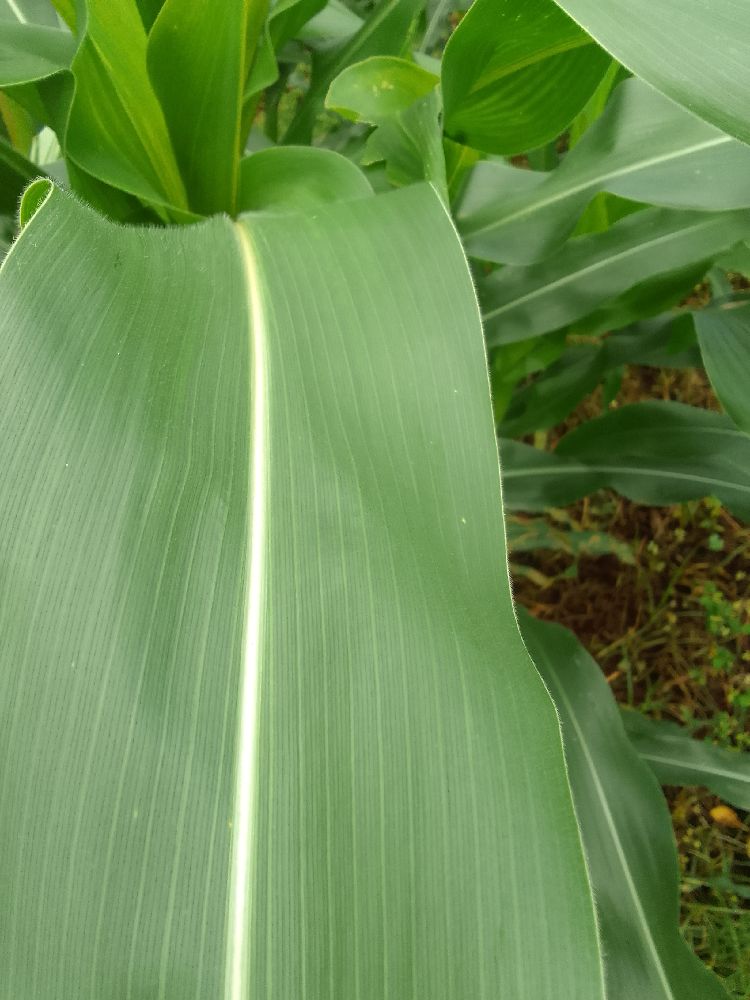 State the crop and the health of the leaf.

maize, healthy
